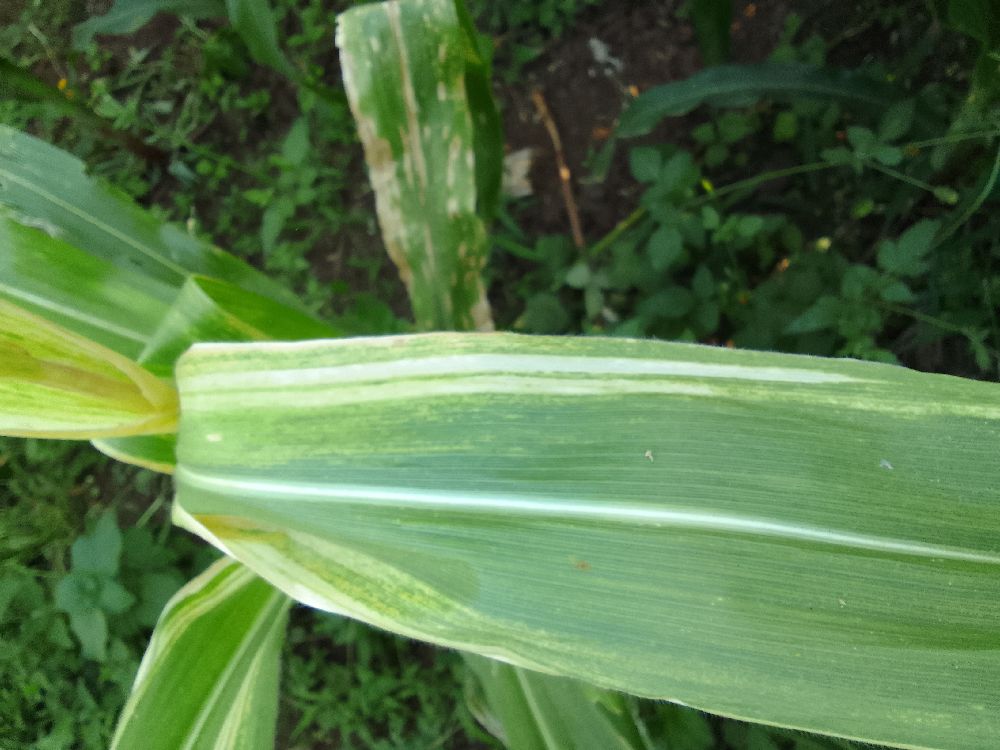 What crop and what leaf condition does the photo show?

maize, maize lethal necrosis
